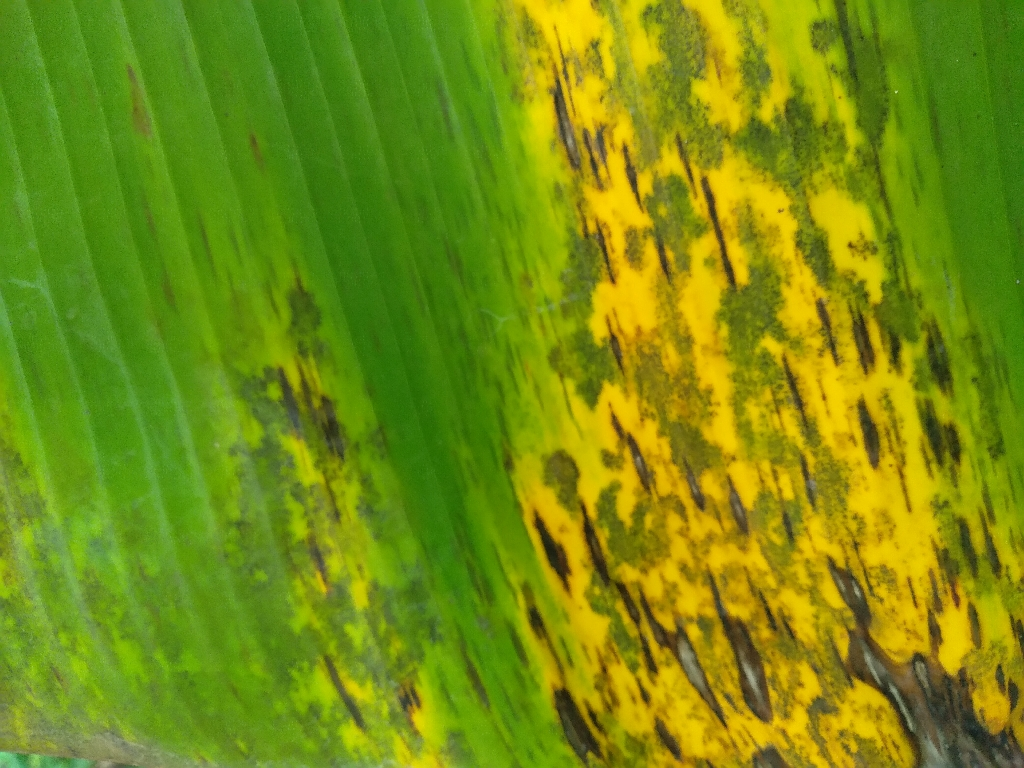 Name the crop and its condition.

banana, black sigatoka
